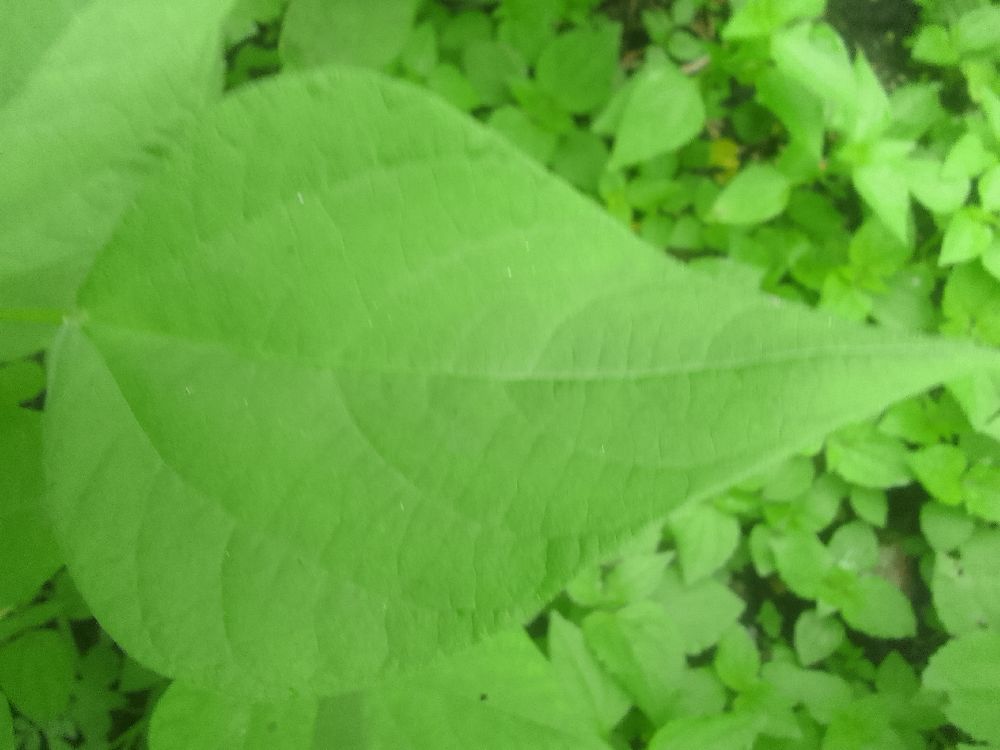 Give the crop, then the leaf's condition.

common bean, healthy
